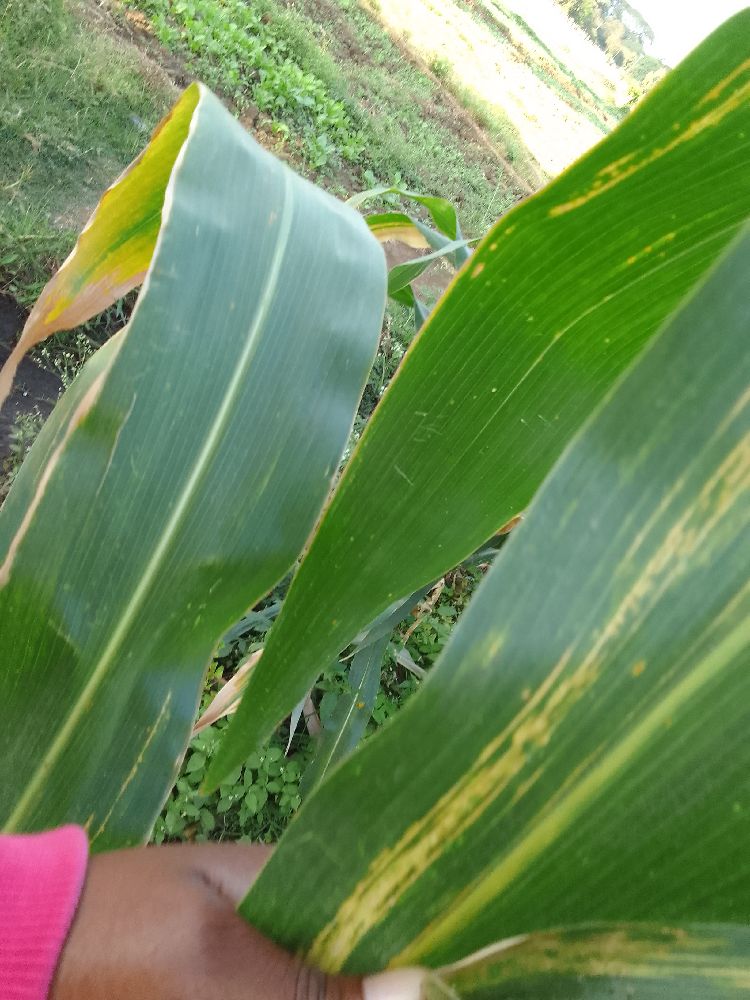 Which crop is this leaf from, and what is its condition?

maize, maize lethal necrosis
